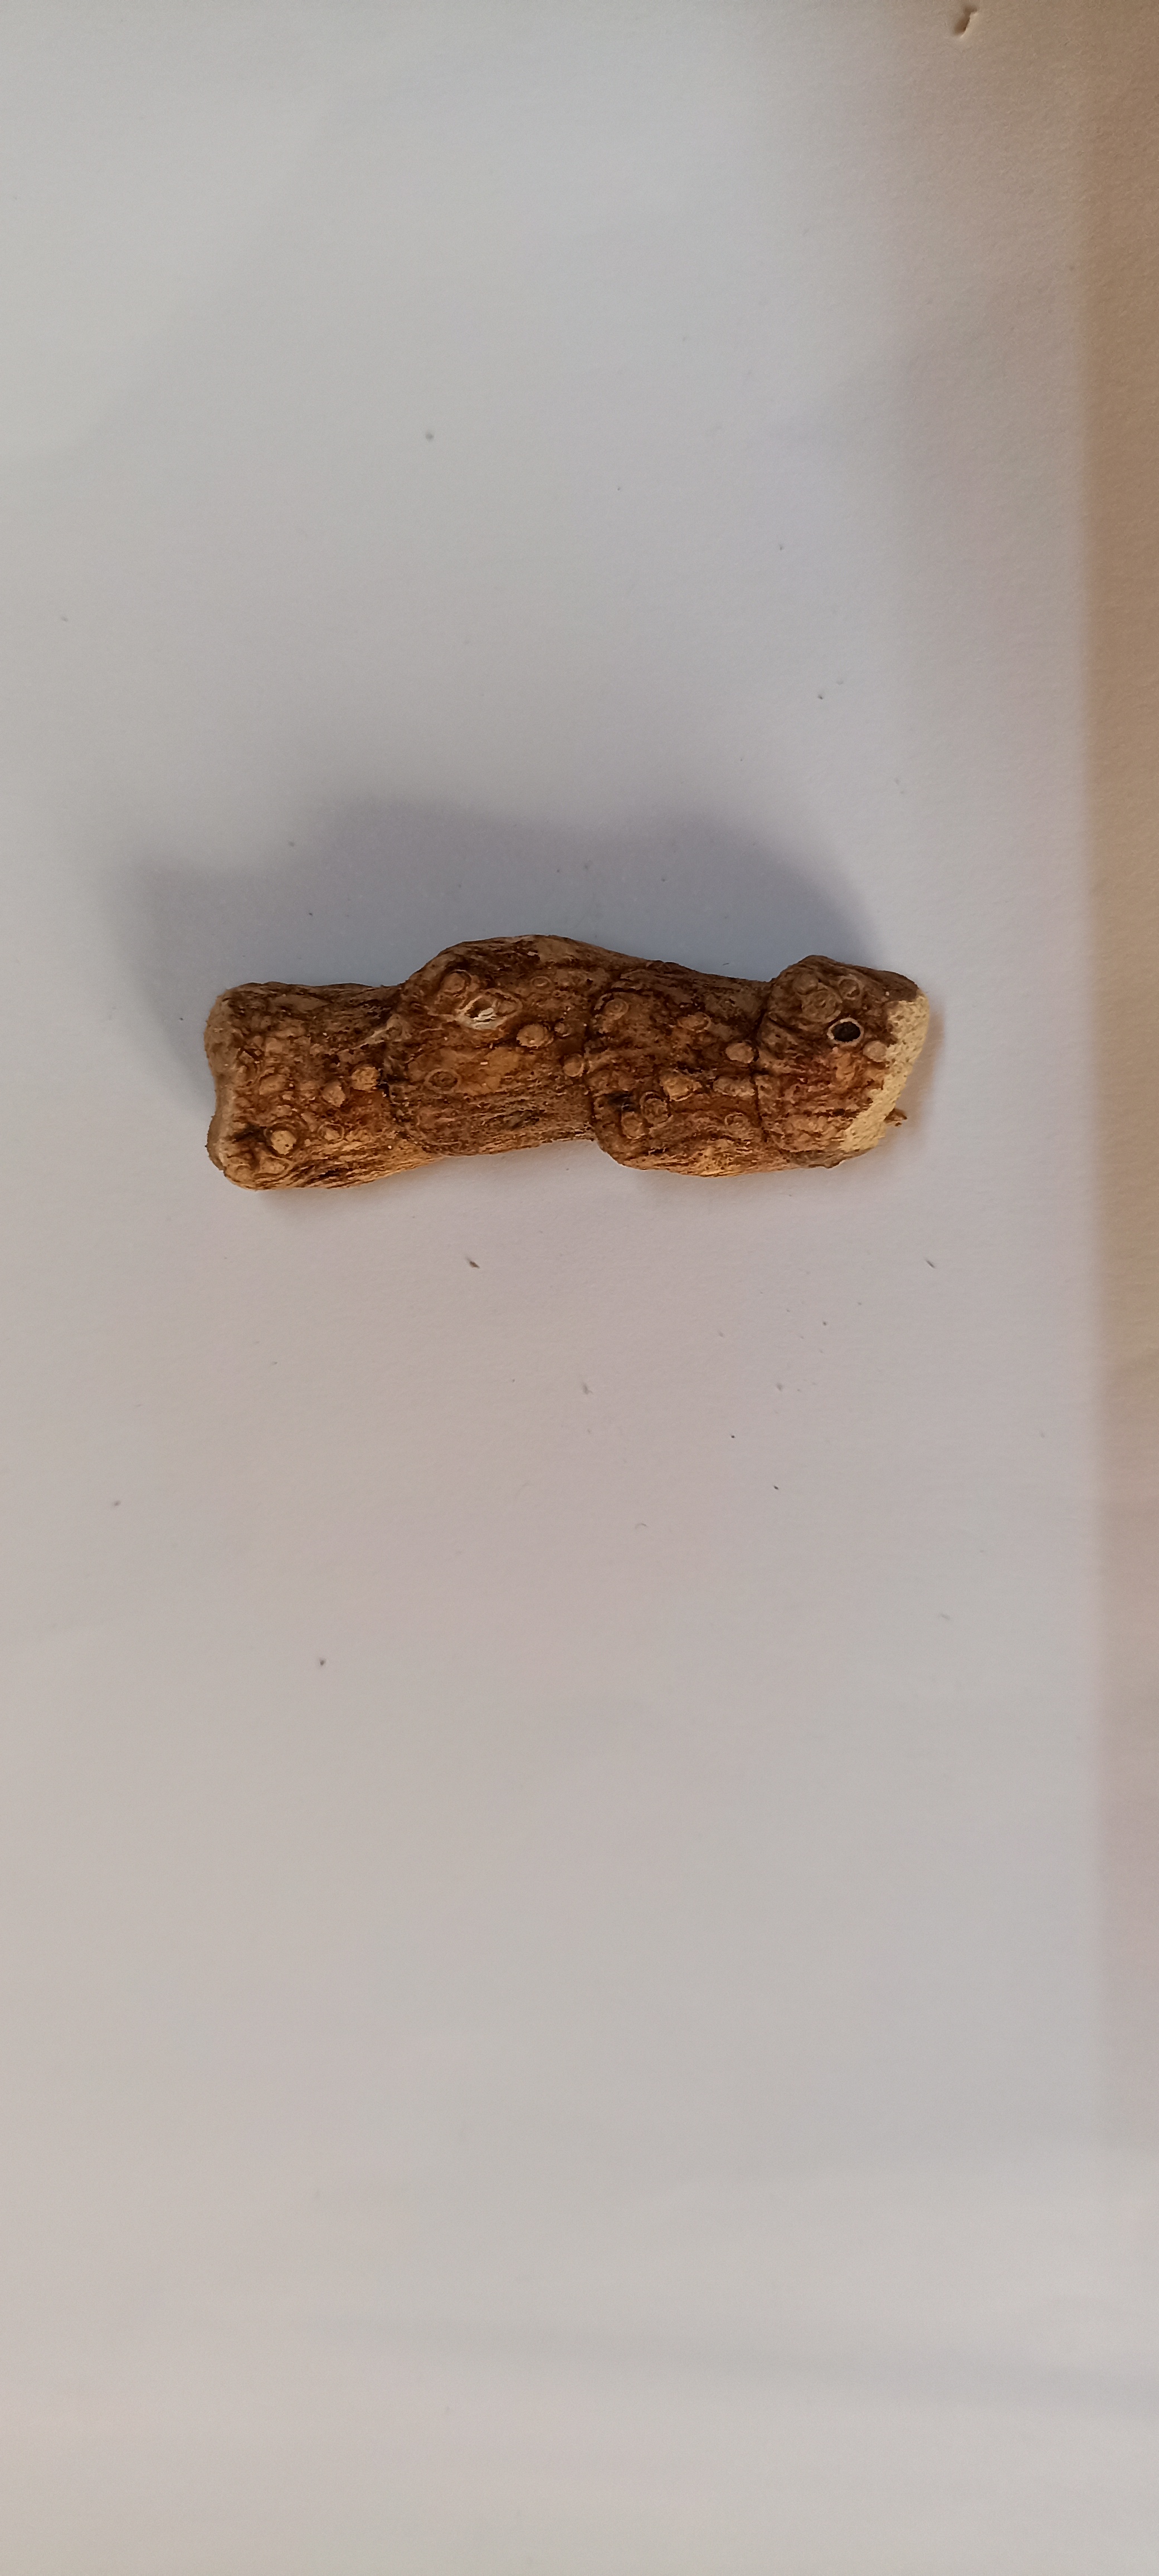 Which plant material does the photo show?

vekhand
